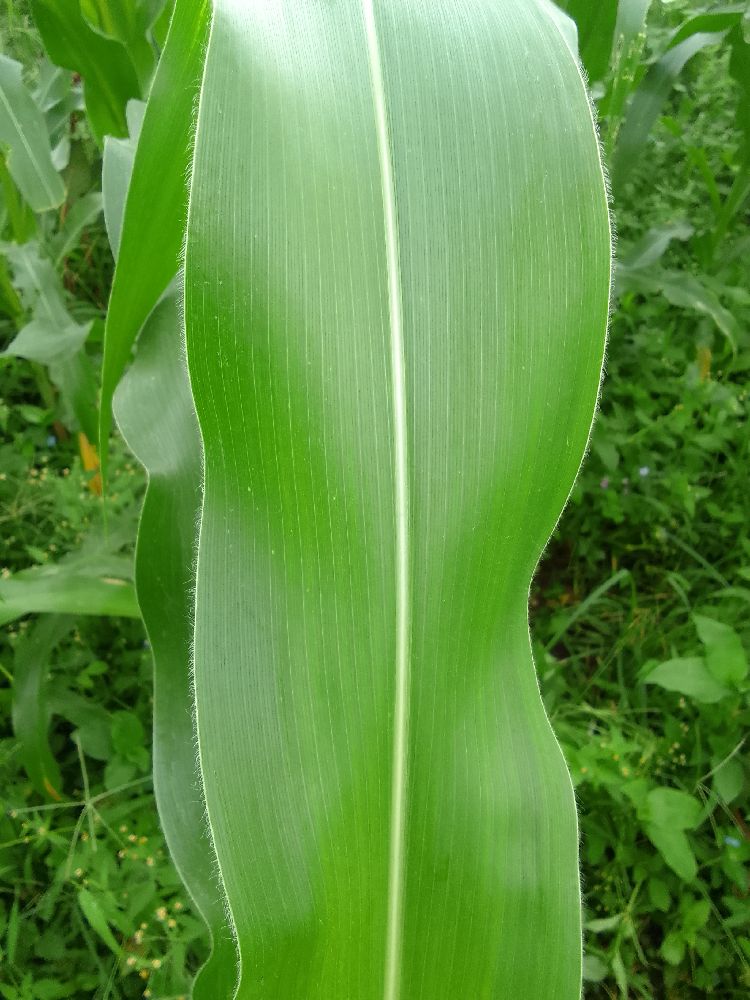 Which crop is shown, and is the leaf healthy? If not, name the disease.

maize, healthy
